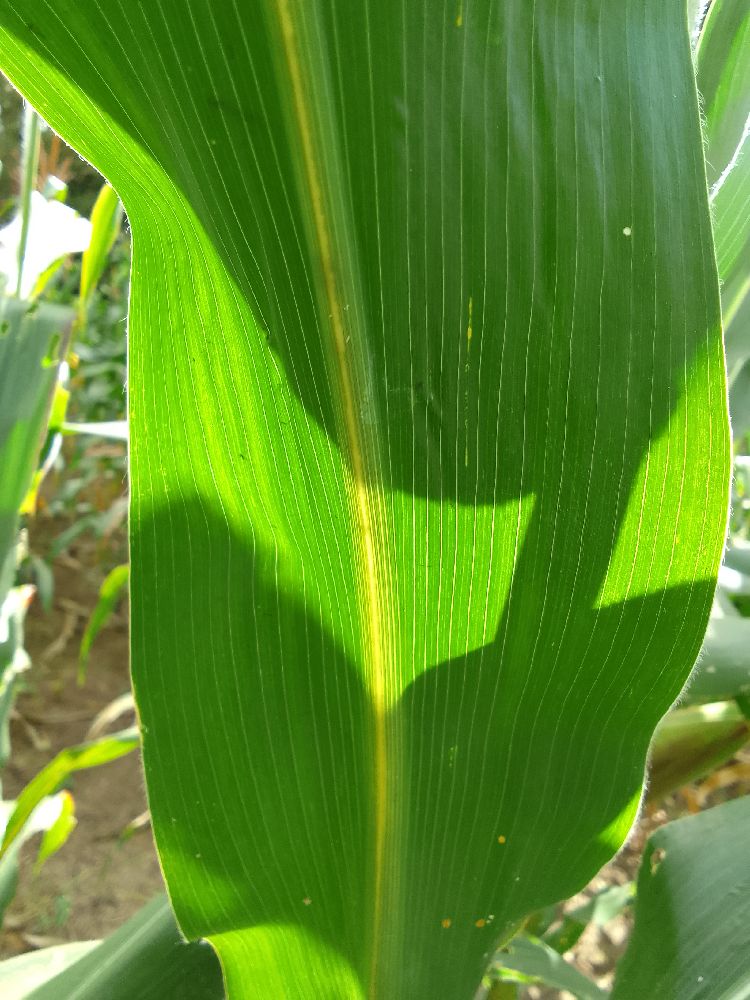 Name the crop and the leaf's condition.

maize, healthy
